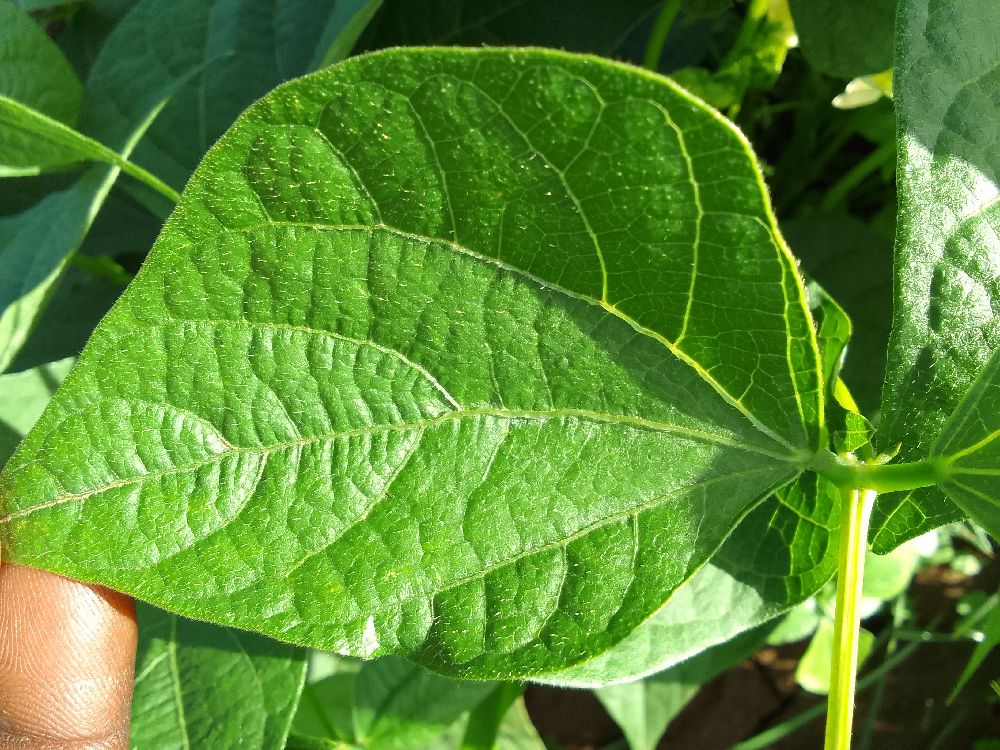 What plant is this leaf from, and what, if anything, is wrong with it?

common bean, healthy
